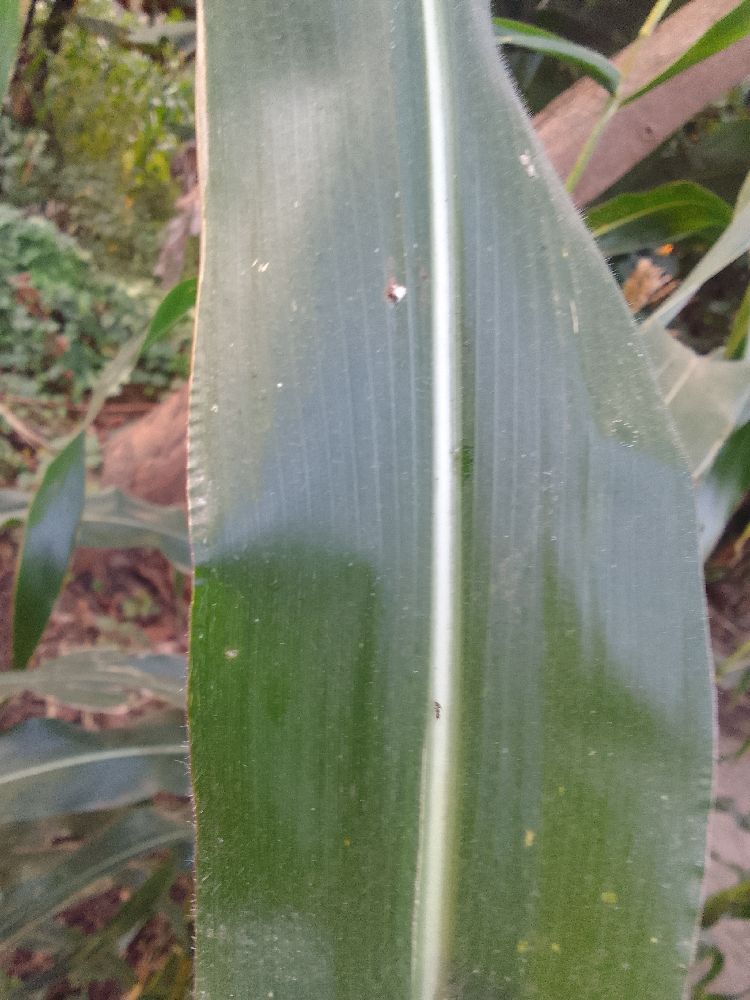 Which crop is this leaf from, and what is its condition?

maize, healthy
